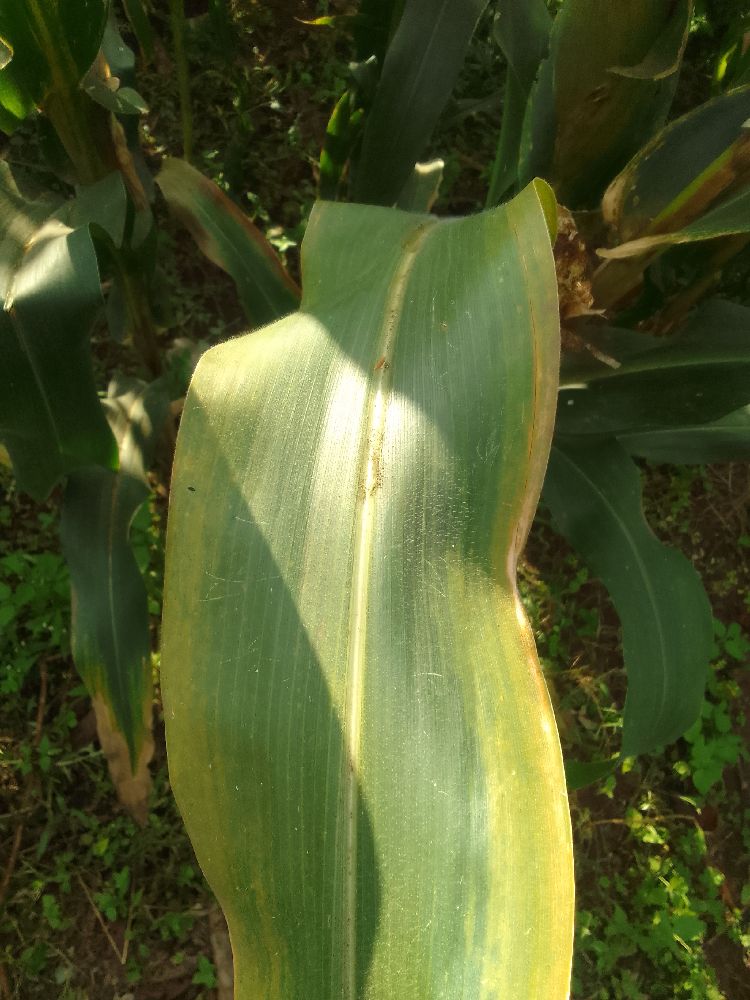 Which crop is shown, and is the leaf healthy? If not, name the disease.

maize, maize lethal necrosis
